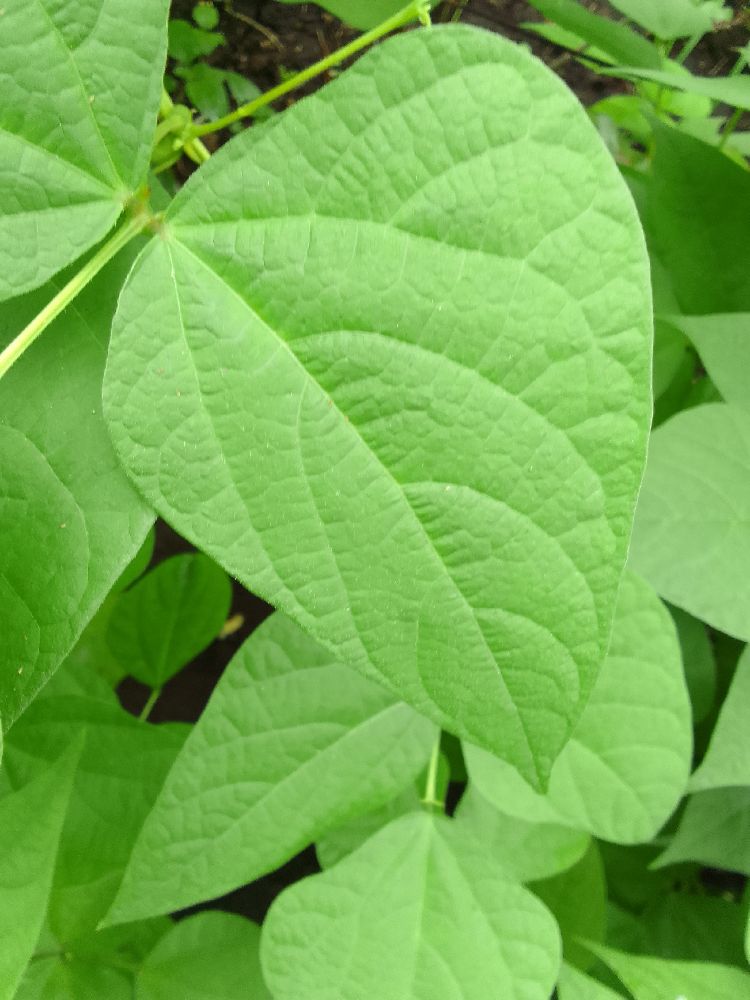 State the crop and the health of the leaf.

common bean, healthy
